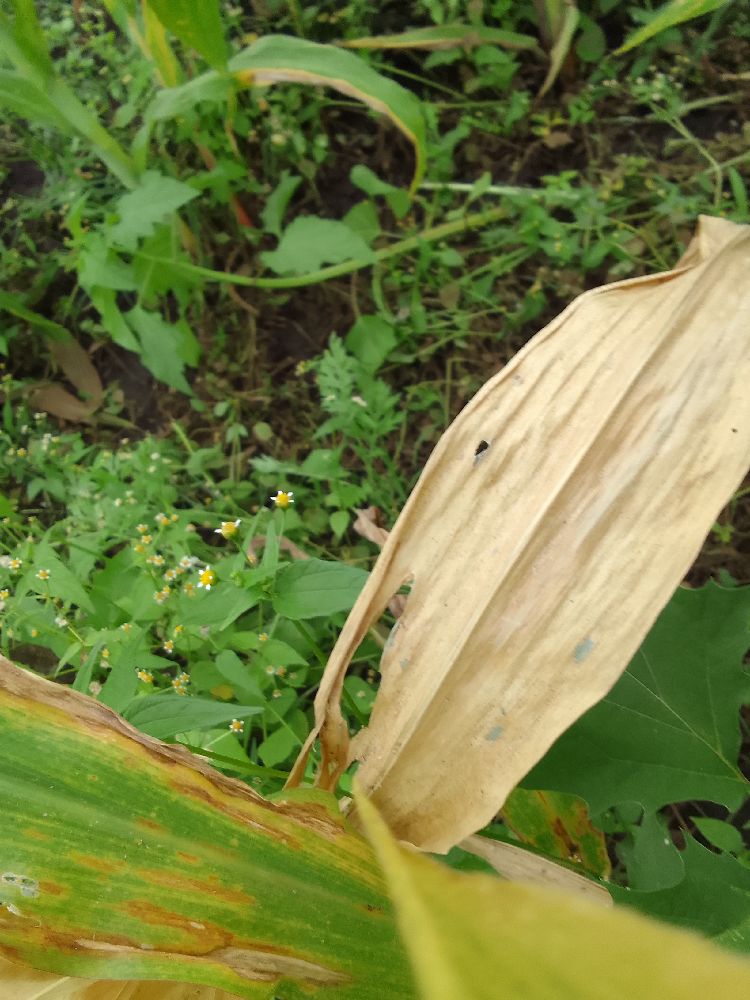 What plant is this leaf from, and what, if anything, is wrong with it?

maize, maize lethal necrosis
